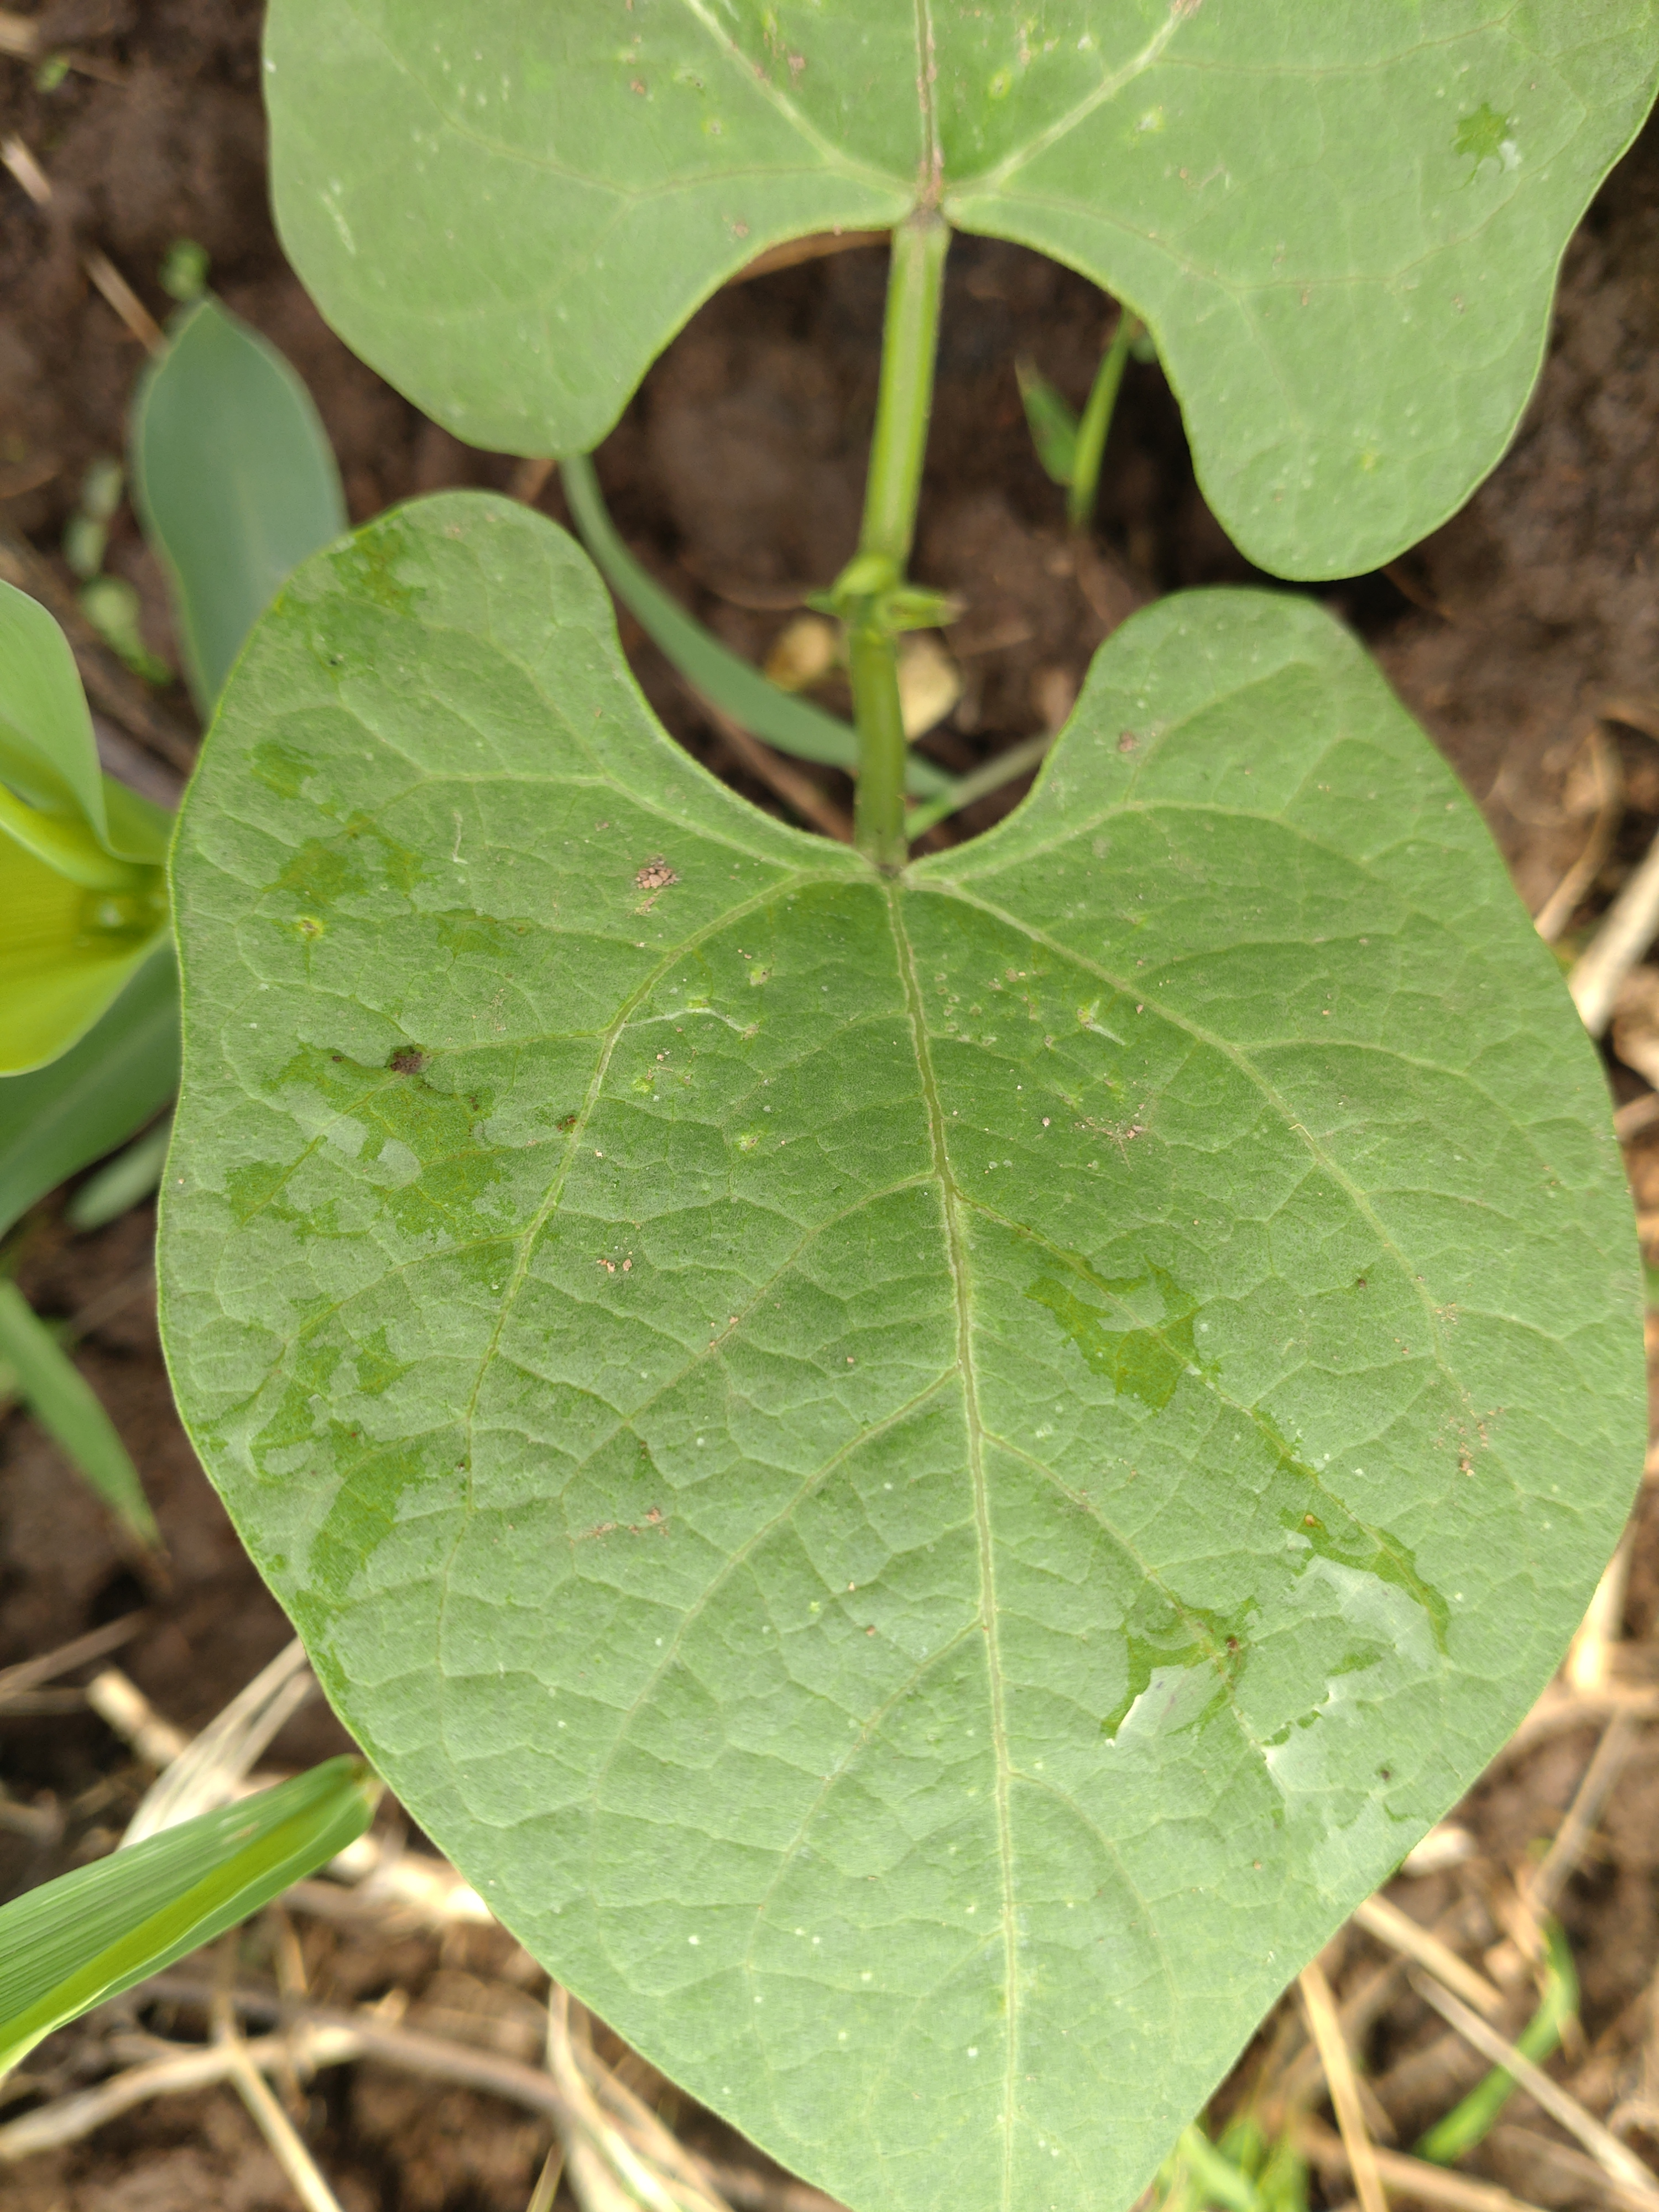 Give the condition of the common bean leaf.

healthy
